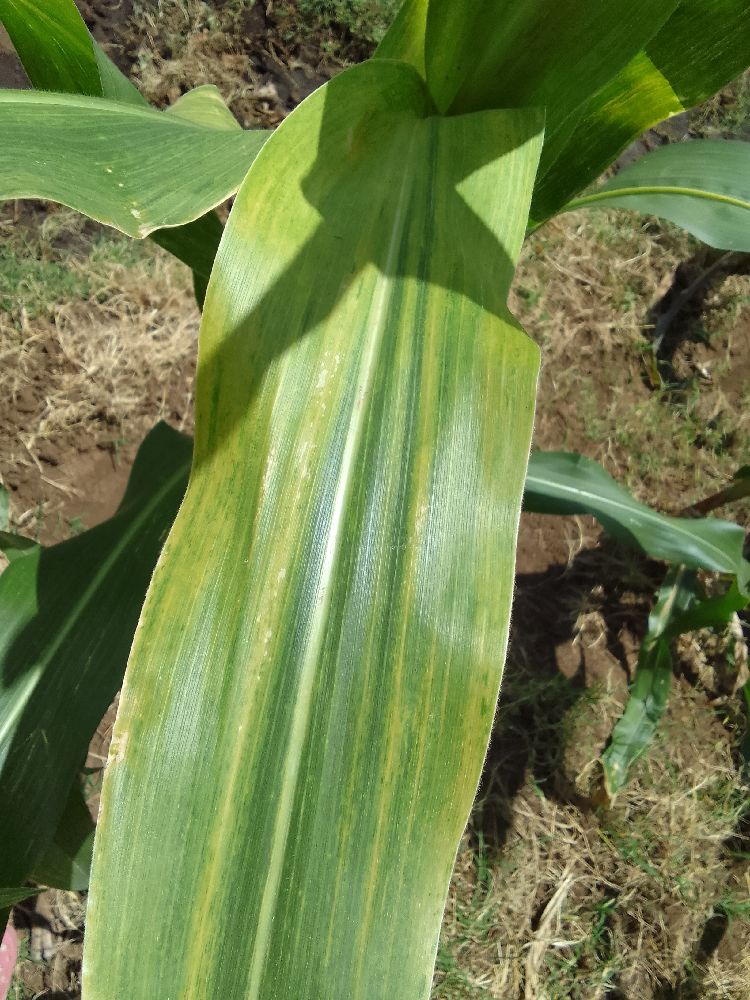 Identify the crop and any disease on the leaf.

maize, maize lethal necrosis
